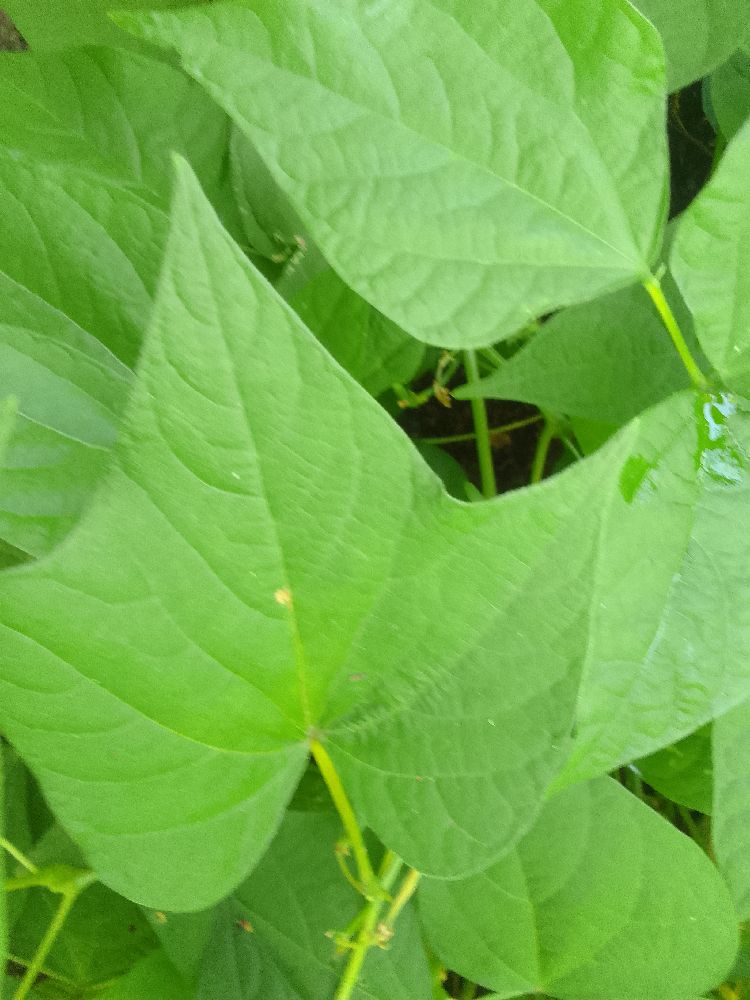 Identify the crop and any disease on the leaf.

common bean, healthy
